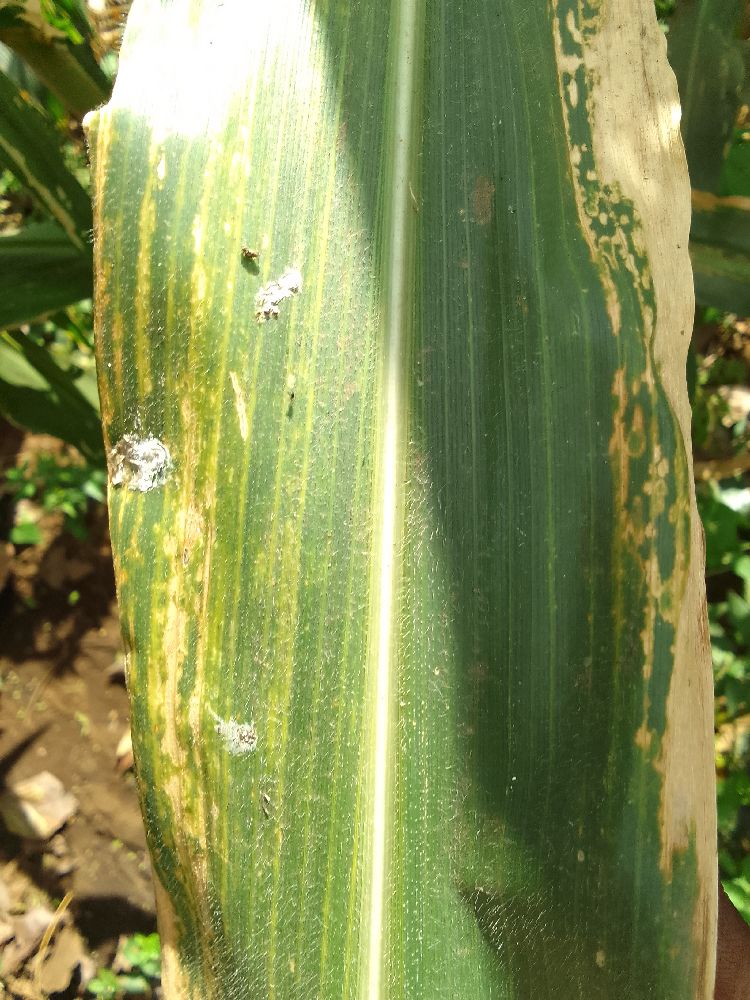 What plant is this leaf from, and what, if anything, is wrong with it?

maize, maize lethal necrosis
